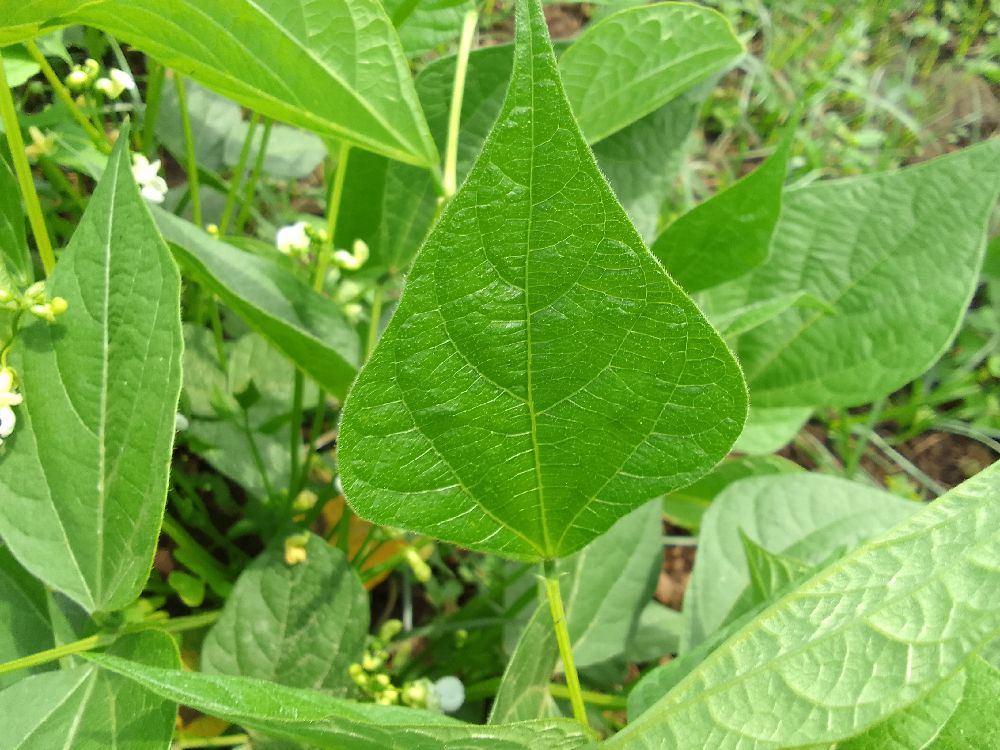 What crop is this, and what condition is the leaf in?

common bean, healthy
